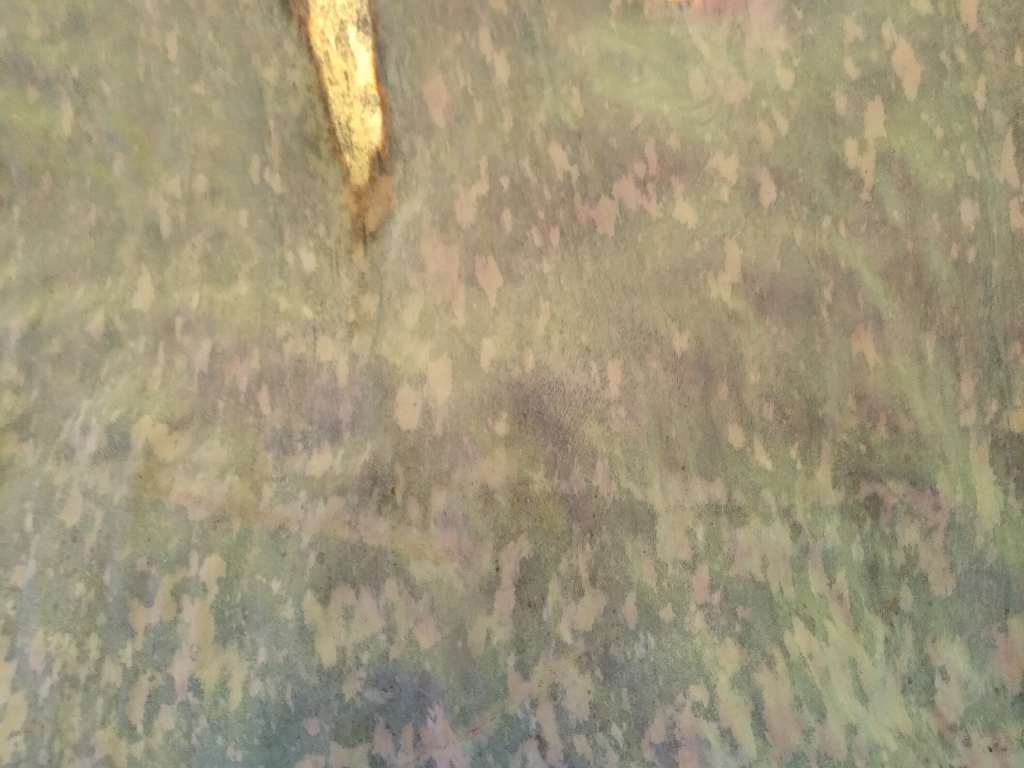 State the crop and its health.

banana, black sigatoka
